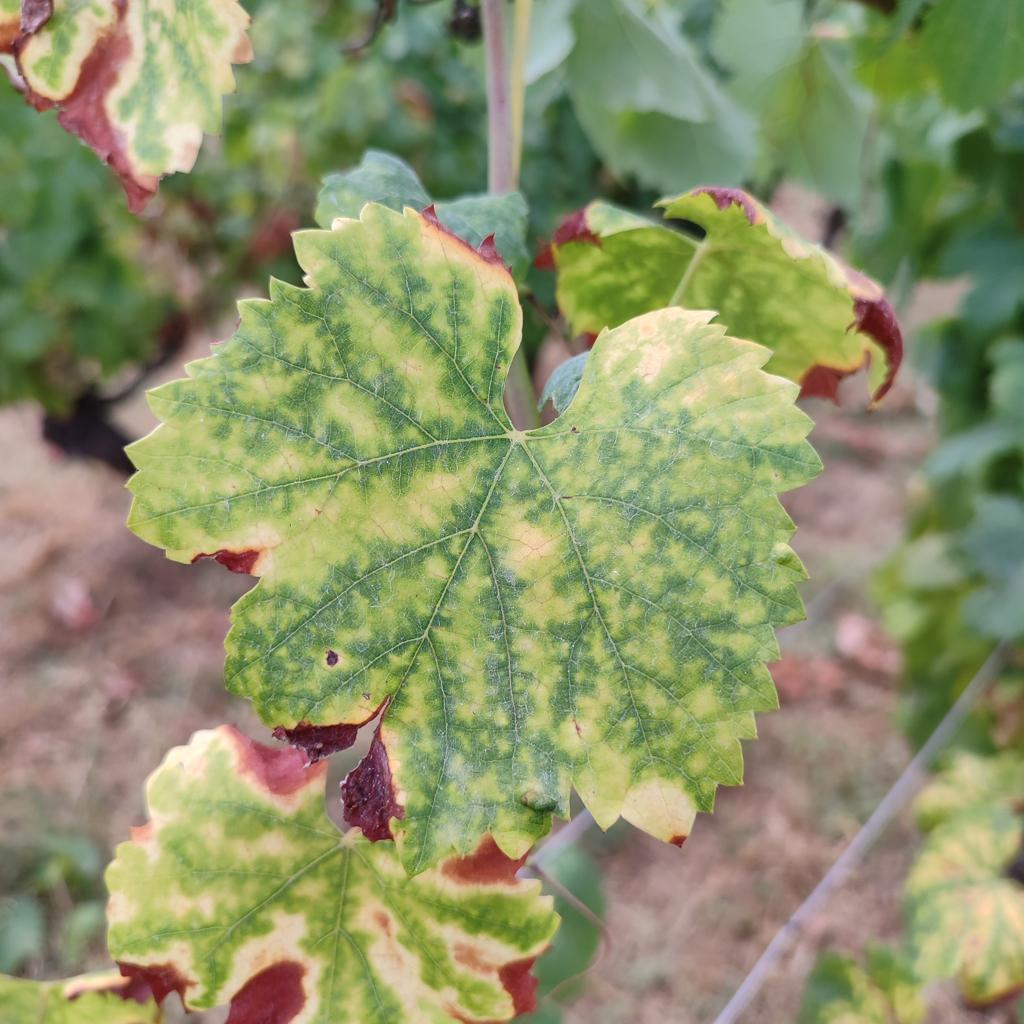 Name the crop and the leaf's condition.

grapevine, esca complex
